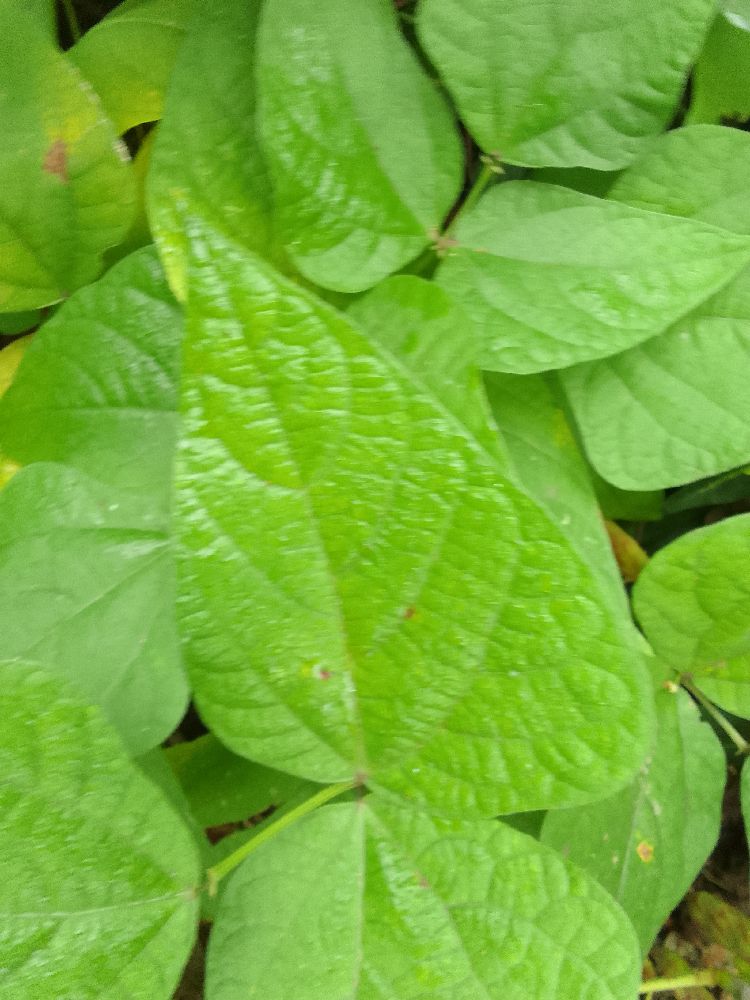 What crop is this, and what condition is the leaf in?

common bean, healthy
